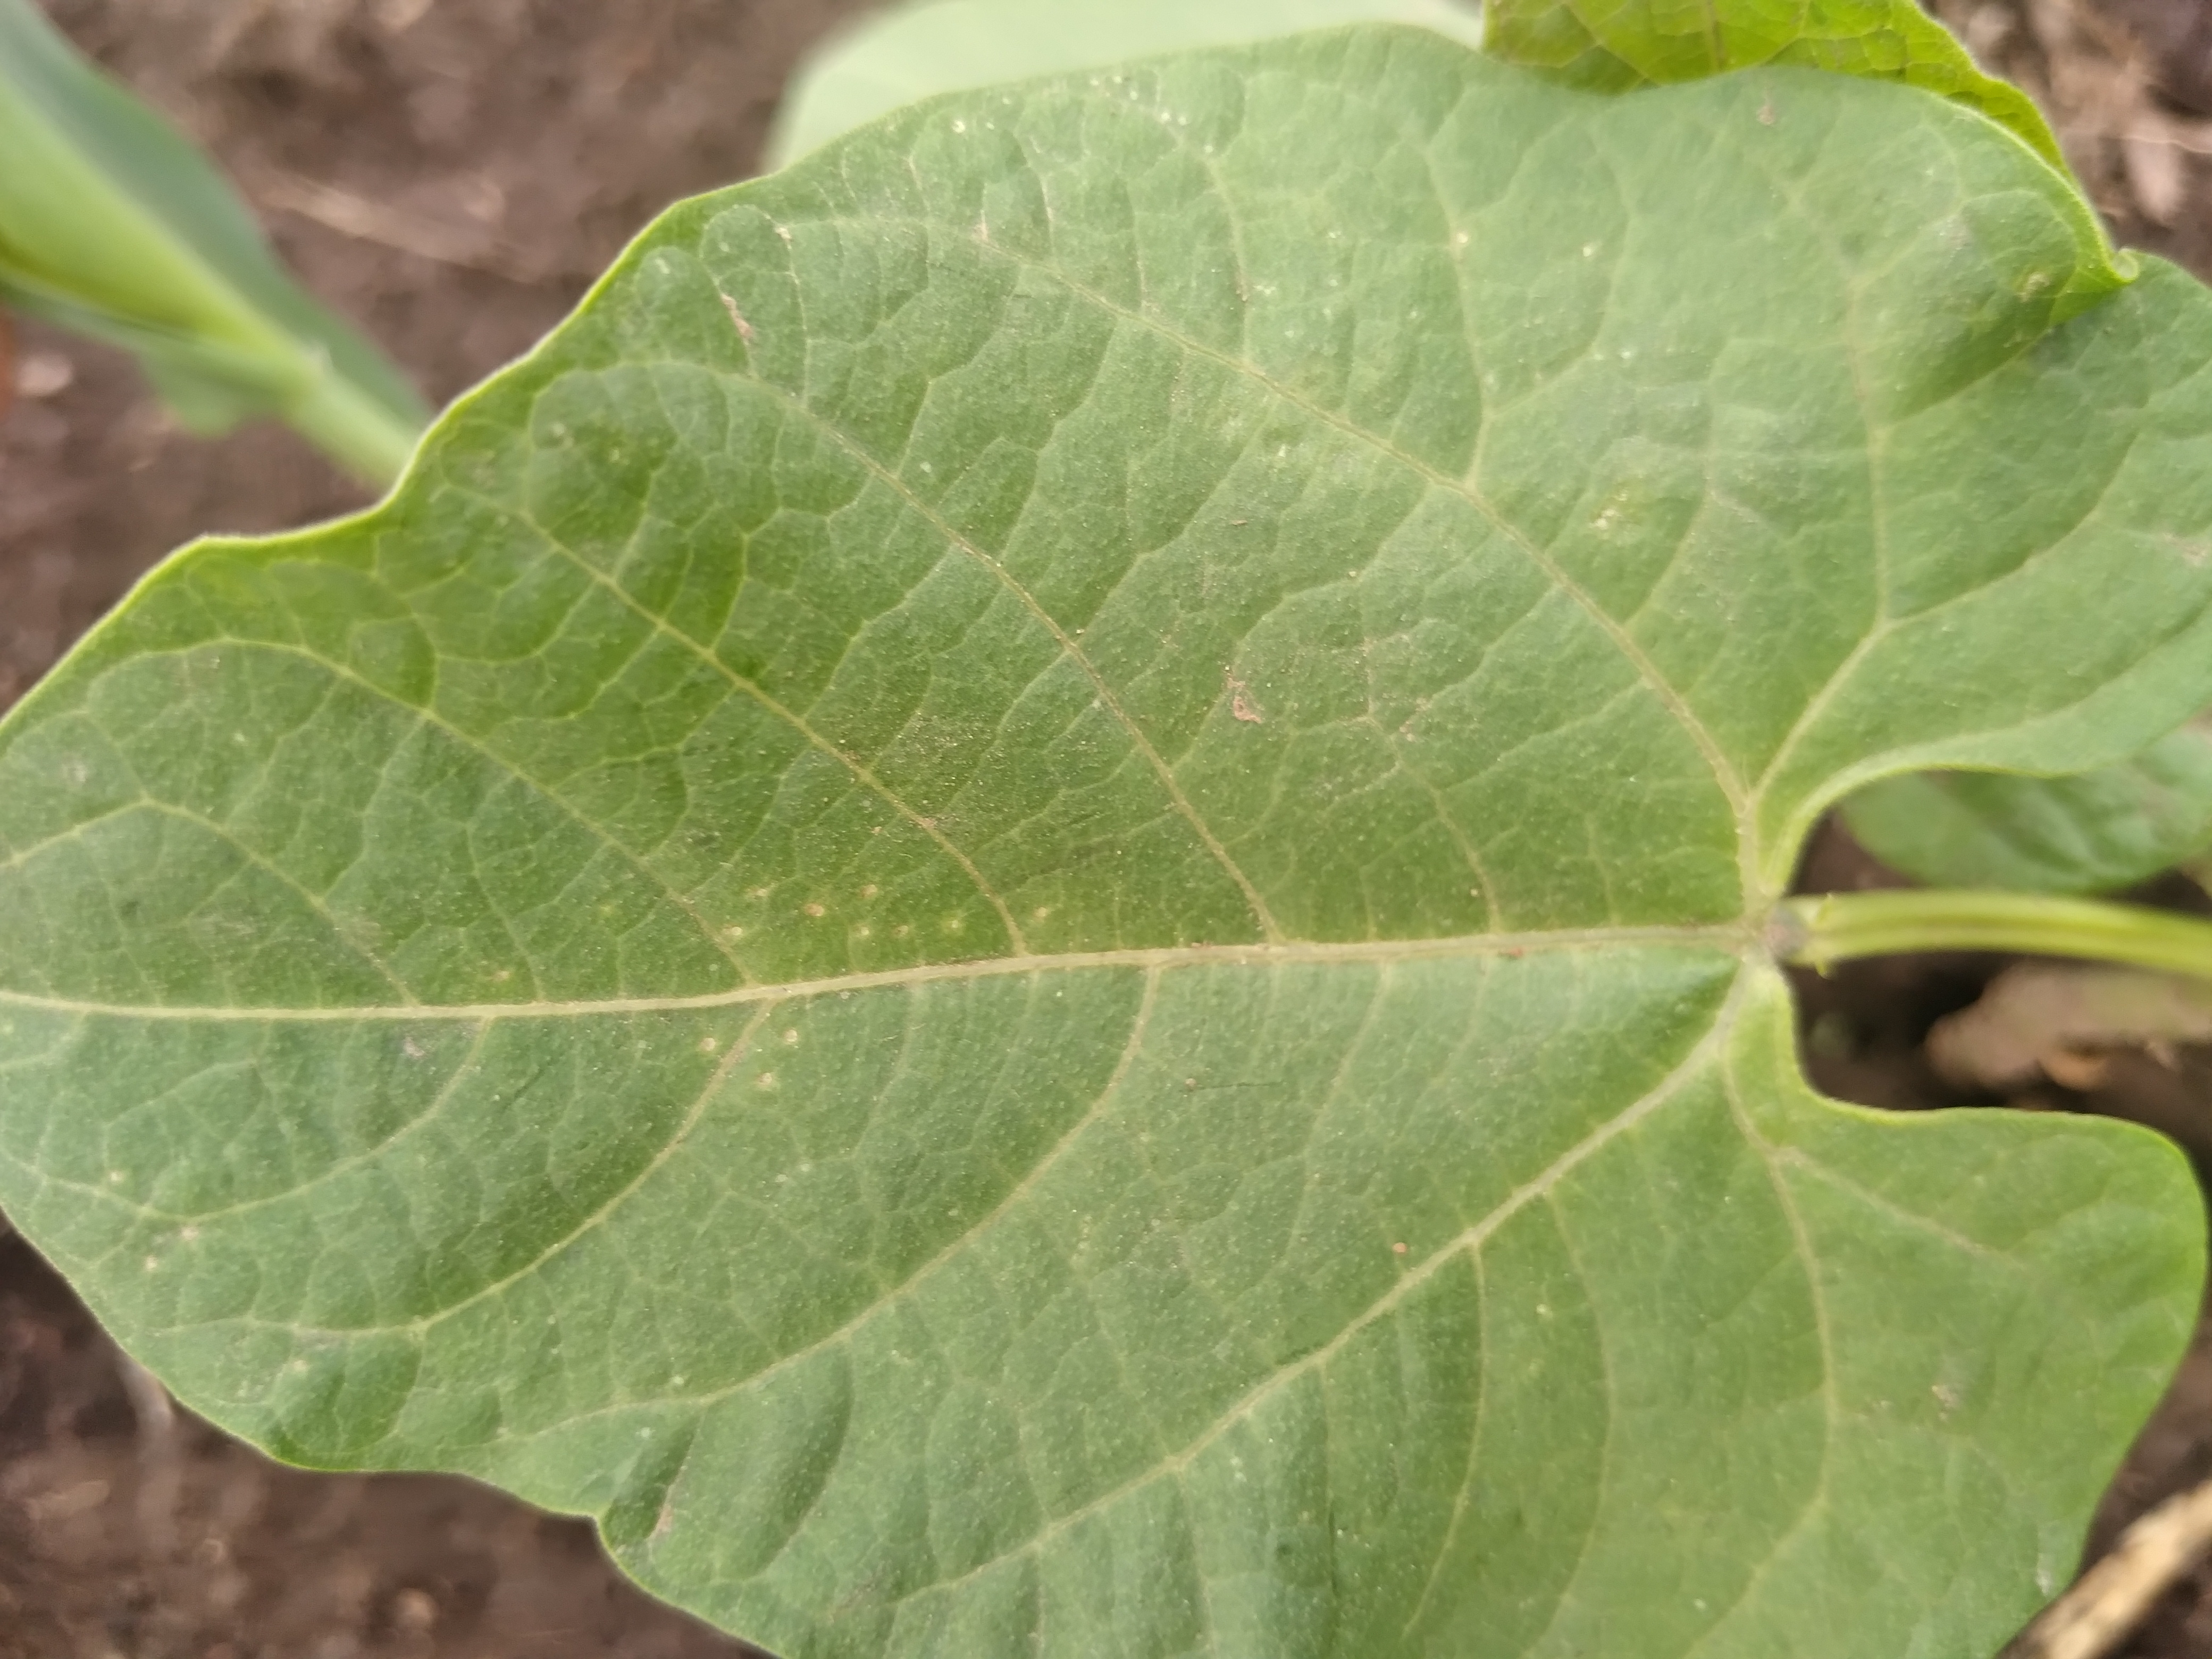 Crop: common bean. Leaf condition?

healthy
